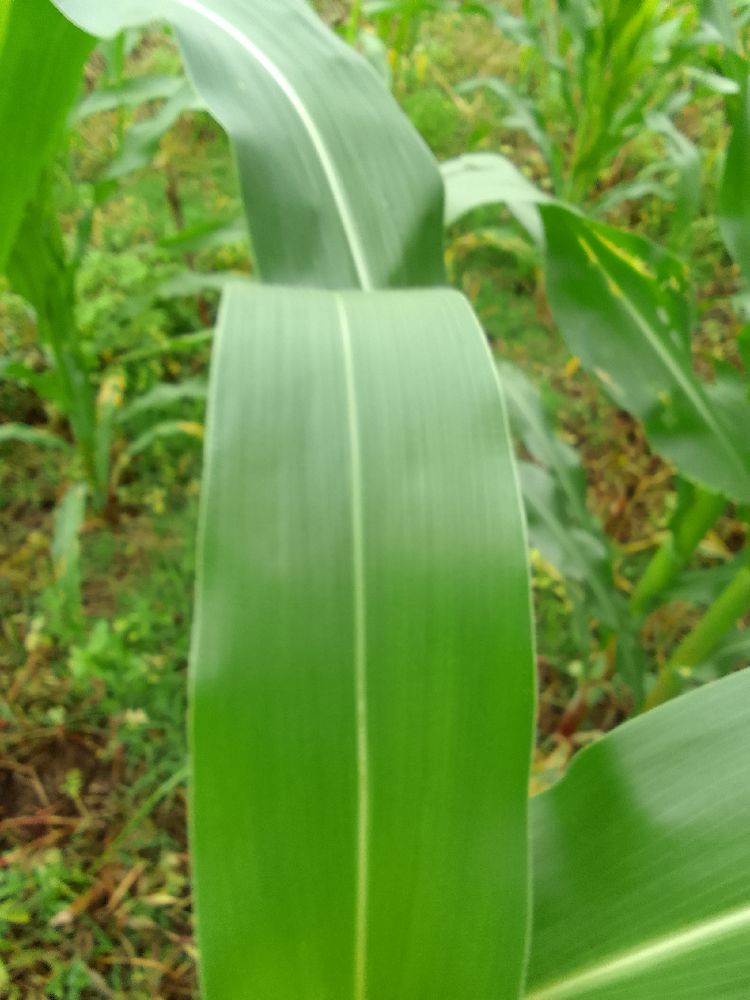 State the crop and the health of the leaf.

maize, healthy
